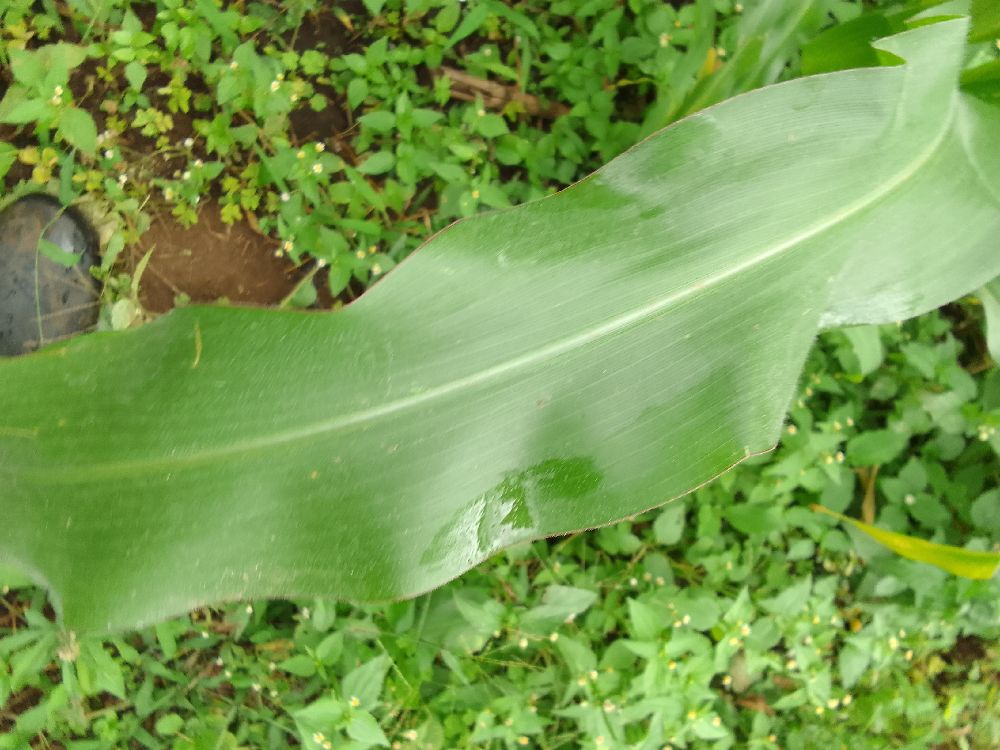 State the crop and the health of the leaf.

maize, healthy
